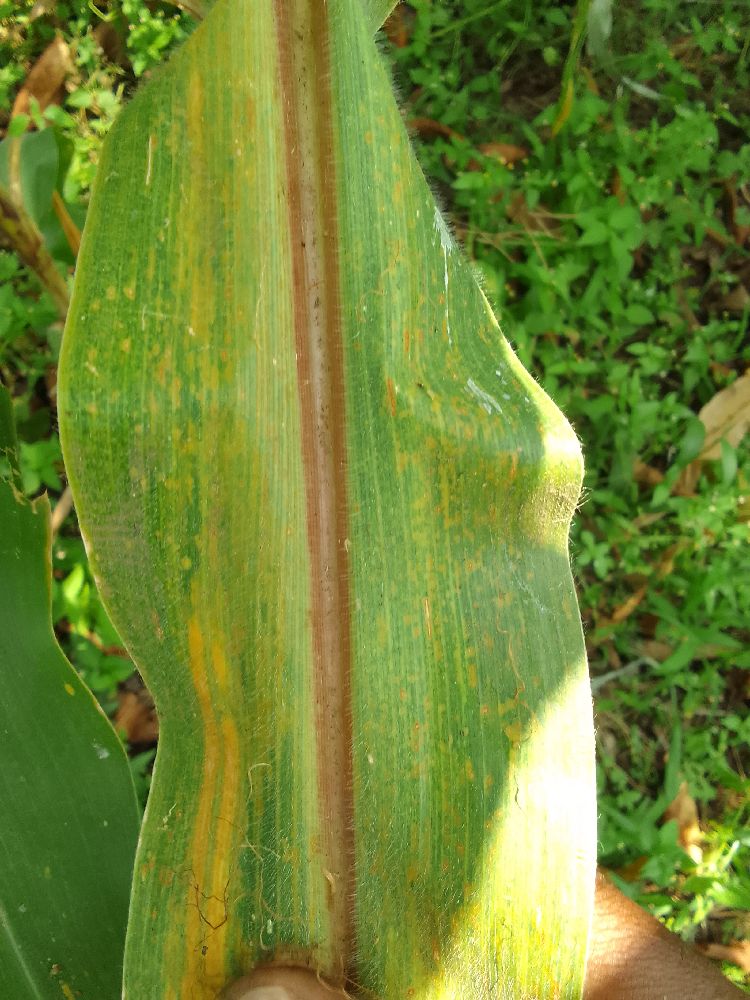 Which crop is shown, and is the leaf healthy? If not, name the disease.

maize, maize lethal necrosis
